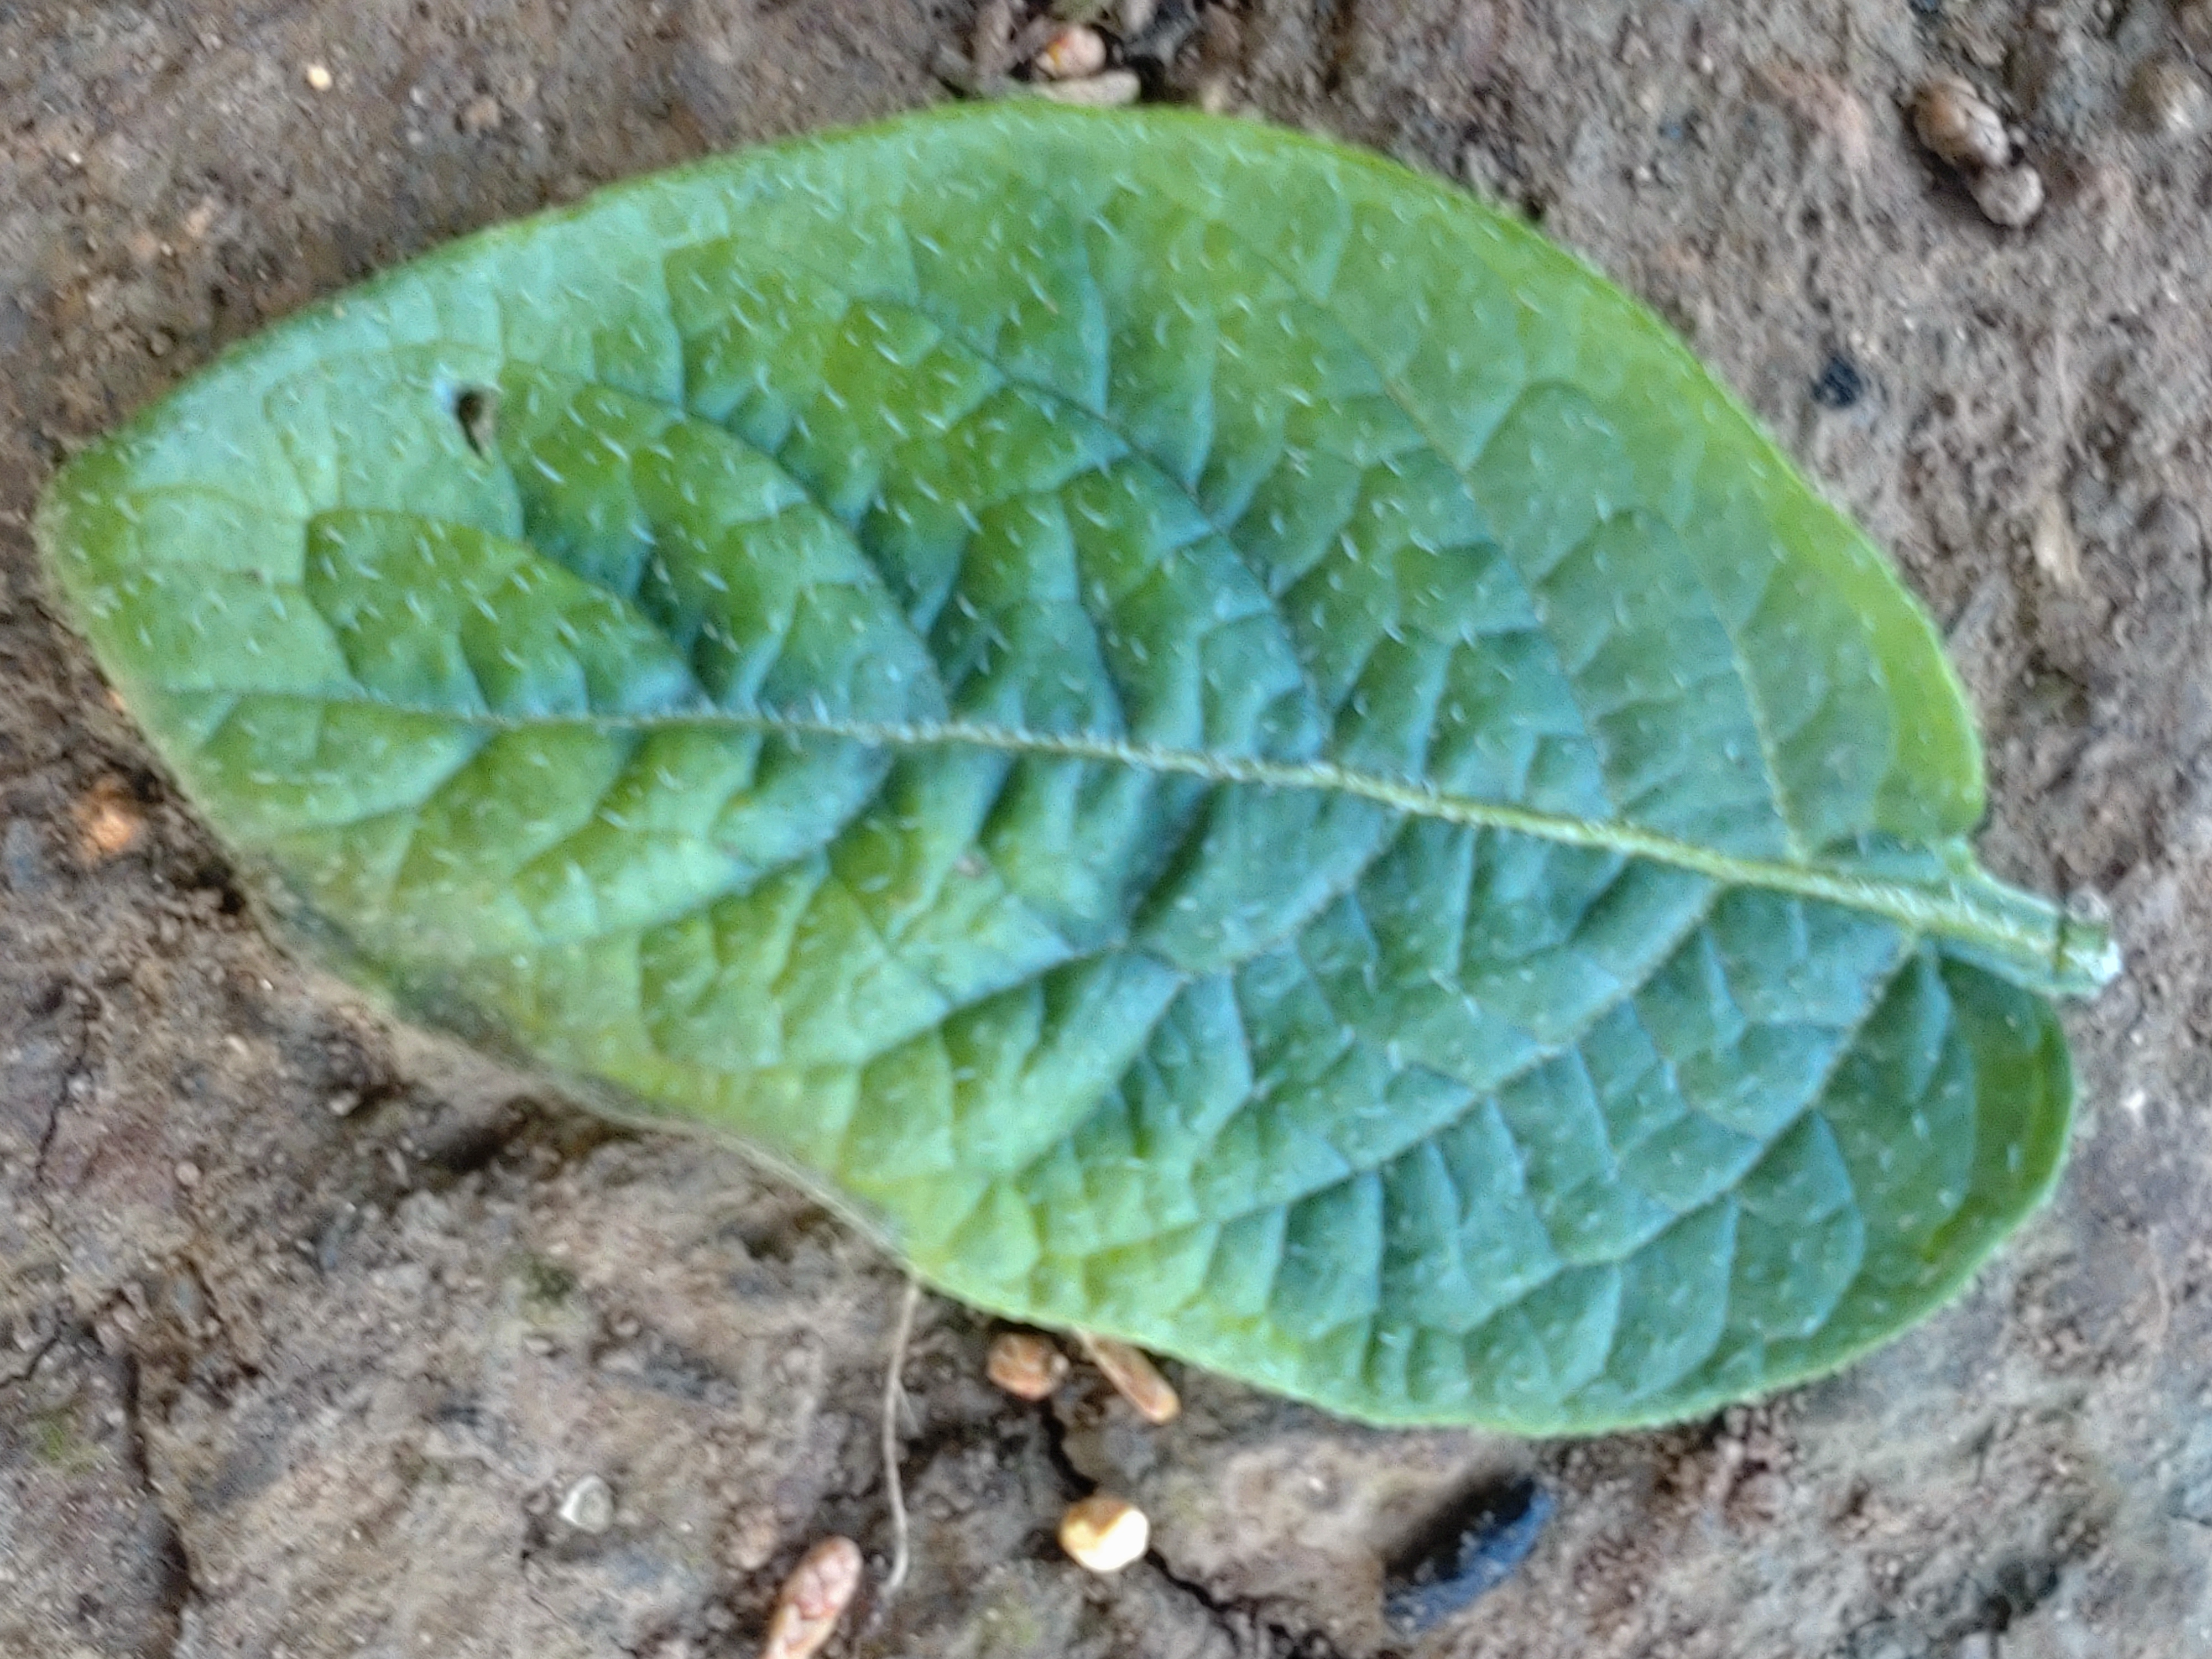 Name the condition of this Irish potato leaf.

early blight
